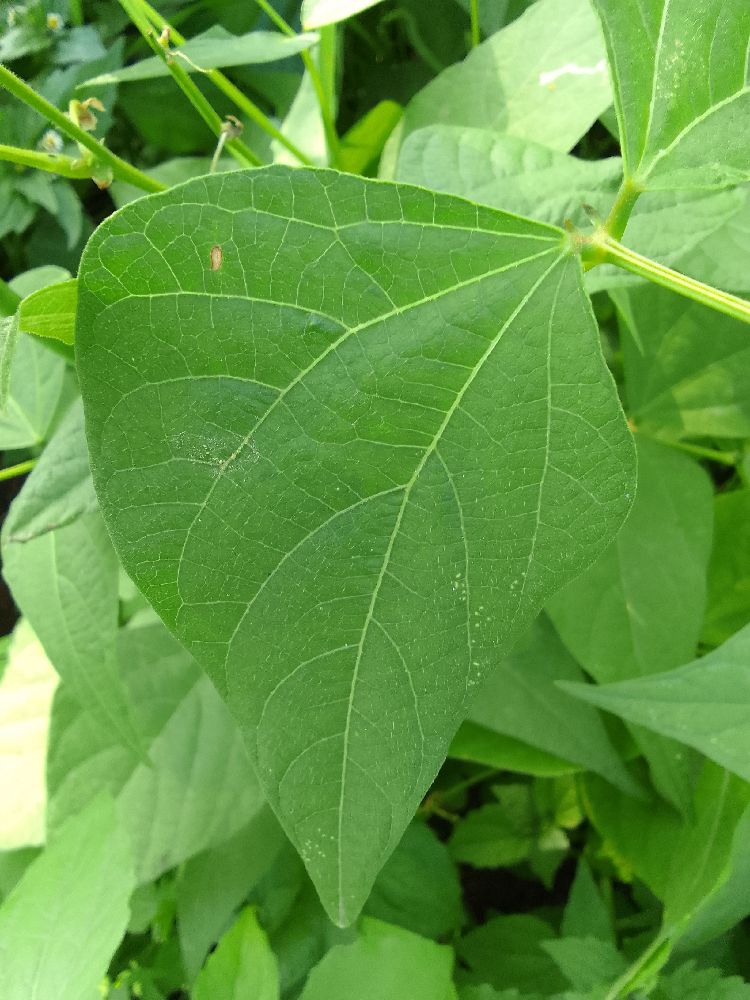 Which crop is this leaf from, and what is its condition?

common bean, healthy
